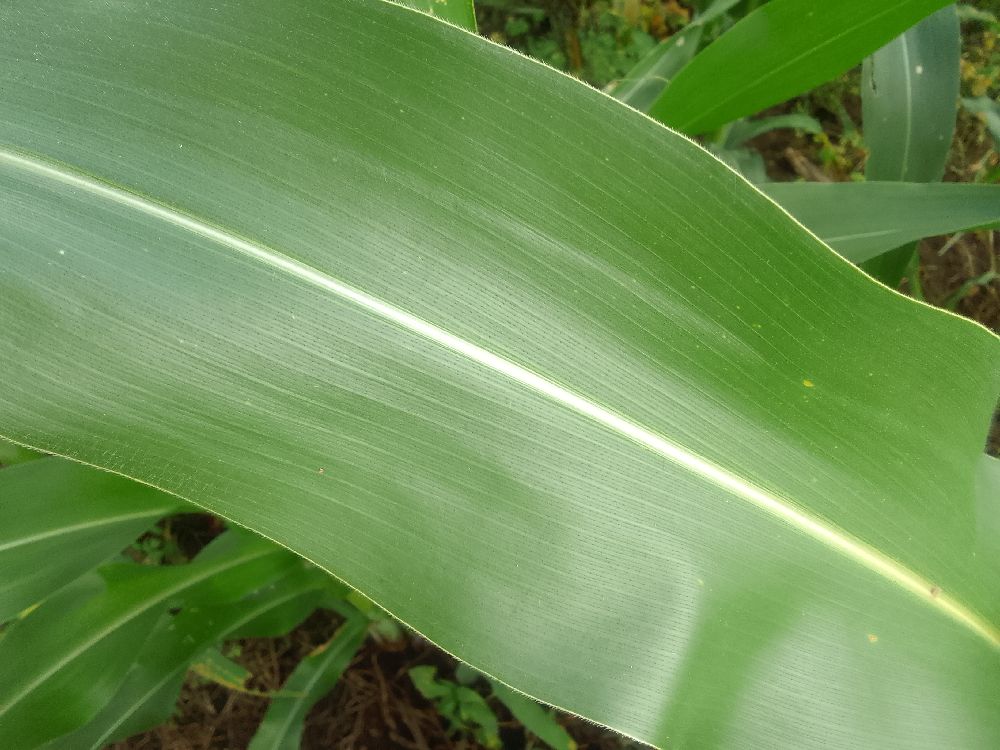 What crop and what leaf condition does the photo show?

maize, healthy
